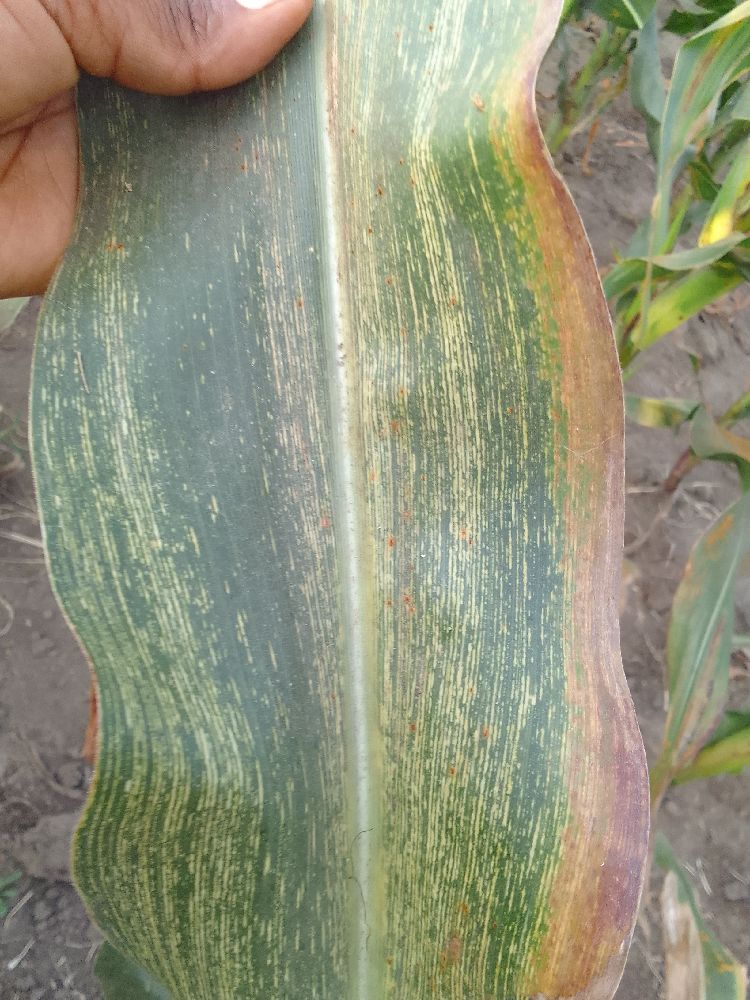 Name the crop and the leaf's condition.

maize, maize streak virus
